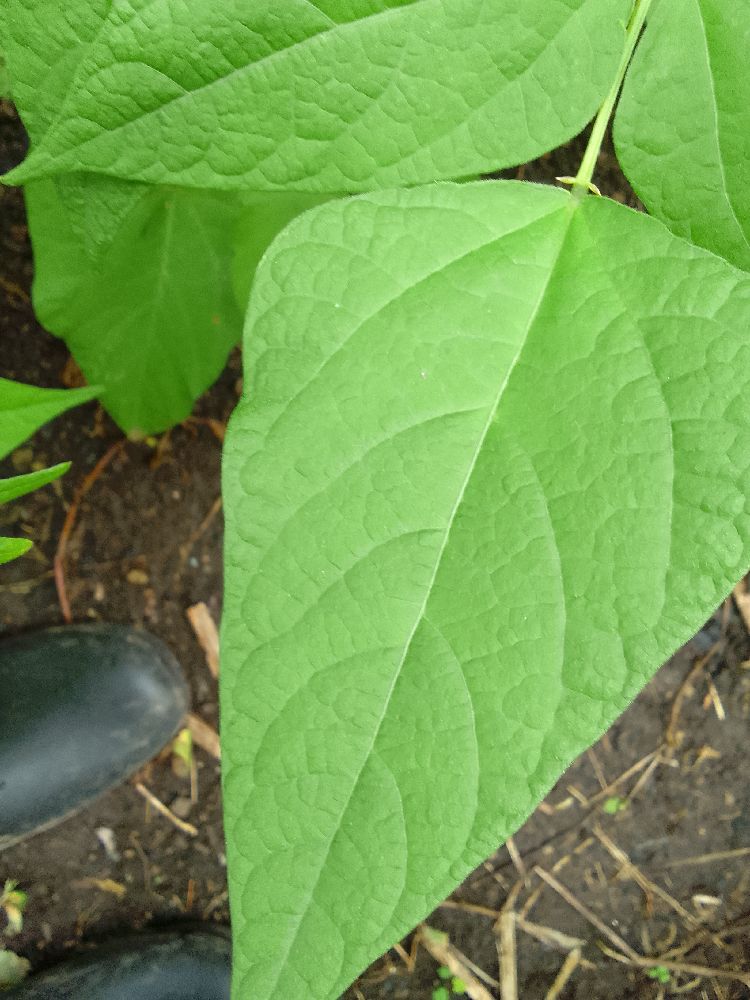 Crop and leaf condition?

common bean, healthy
